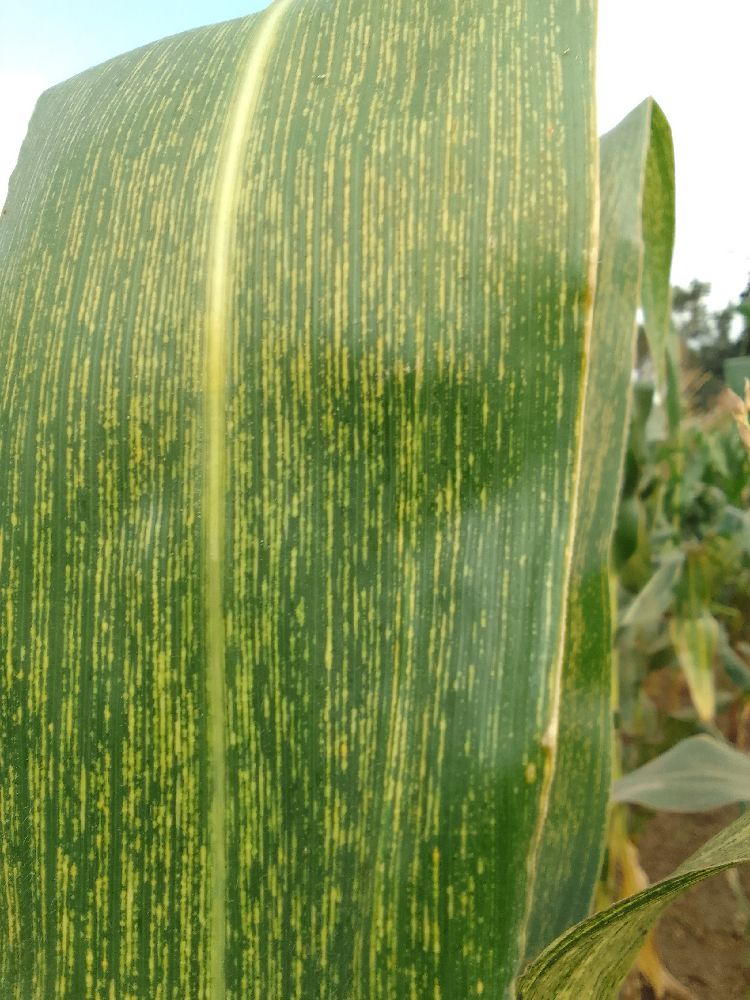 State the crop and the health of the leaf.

maize, maize streak virus
